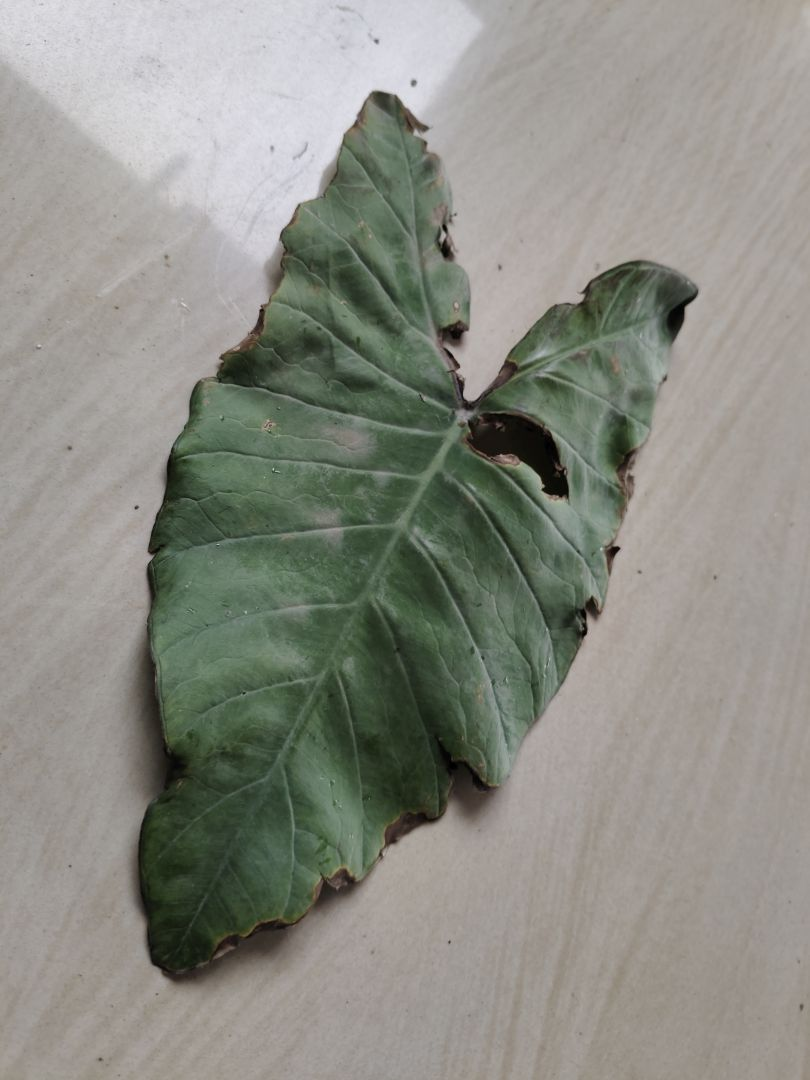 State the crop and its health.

taro, leaf blight
